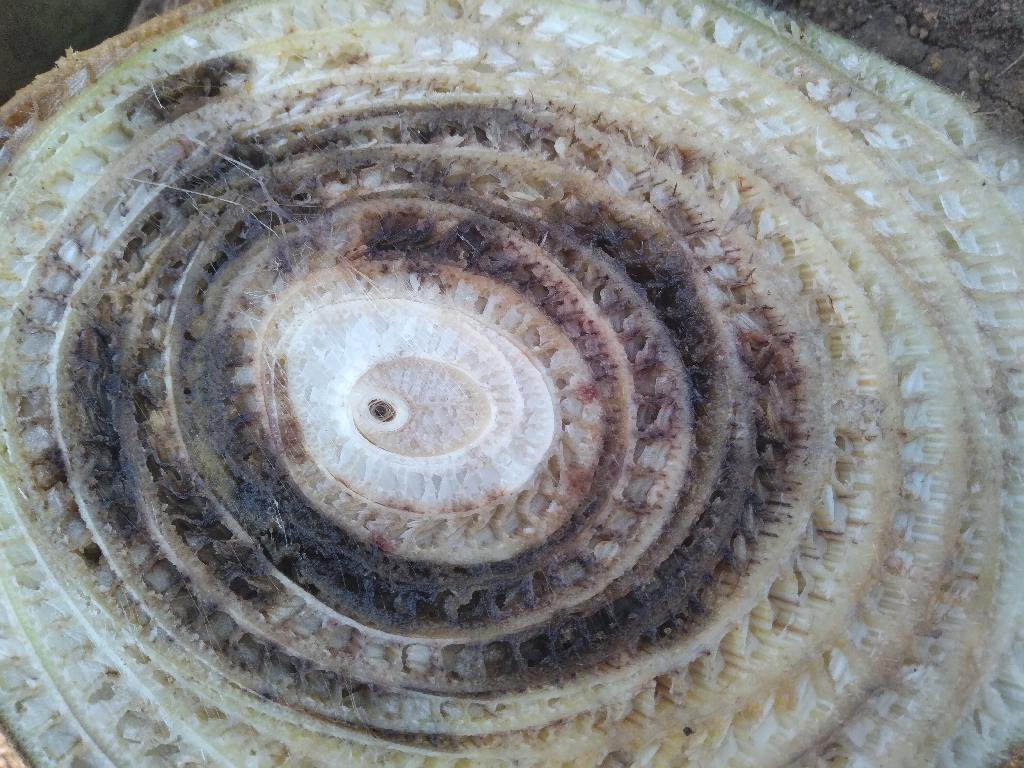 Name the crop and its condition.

banana, fusarium wilt race 1
